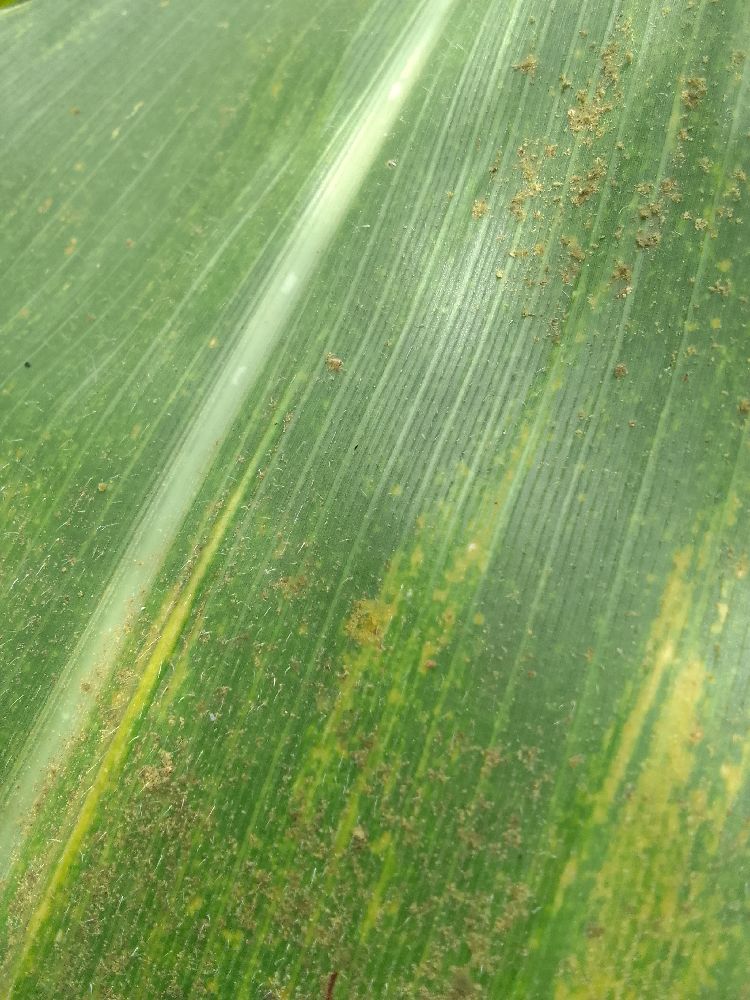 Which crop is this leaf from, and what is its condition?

maize, maize lethal necrosis
